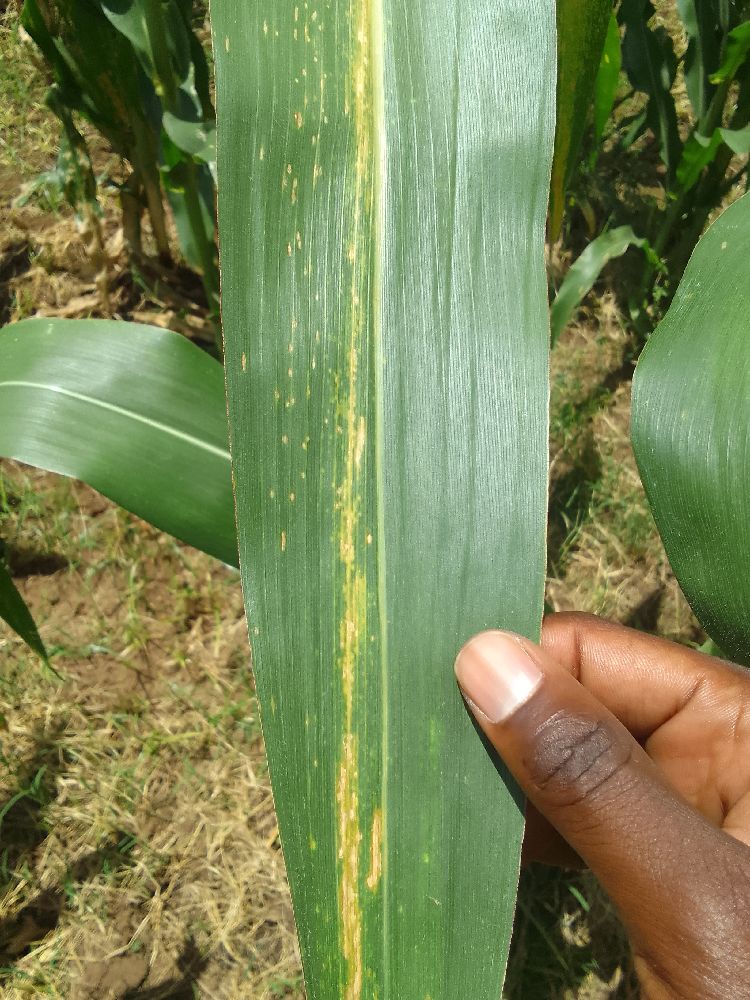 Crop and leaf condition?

maize, maize lethal necrosis
